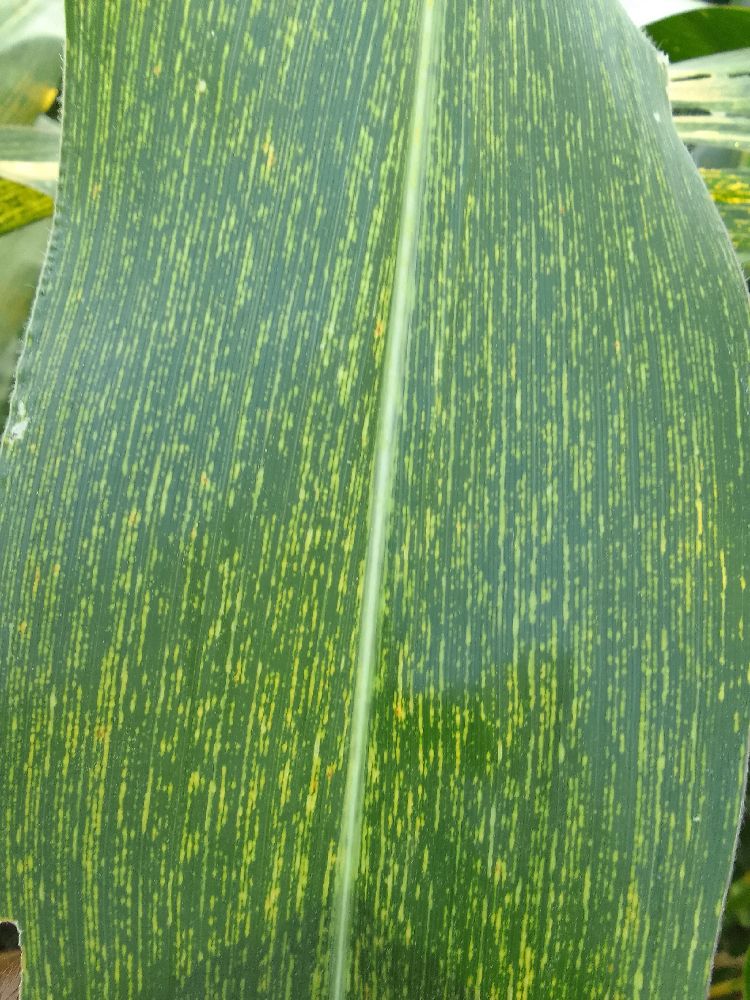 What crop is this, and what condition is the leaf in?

maize, maize streak virus
